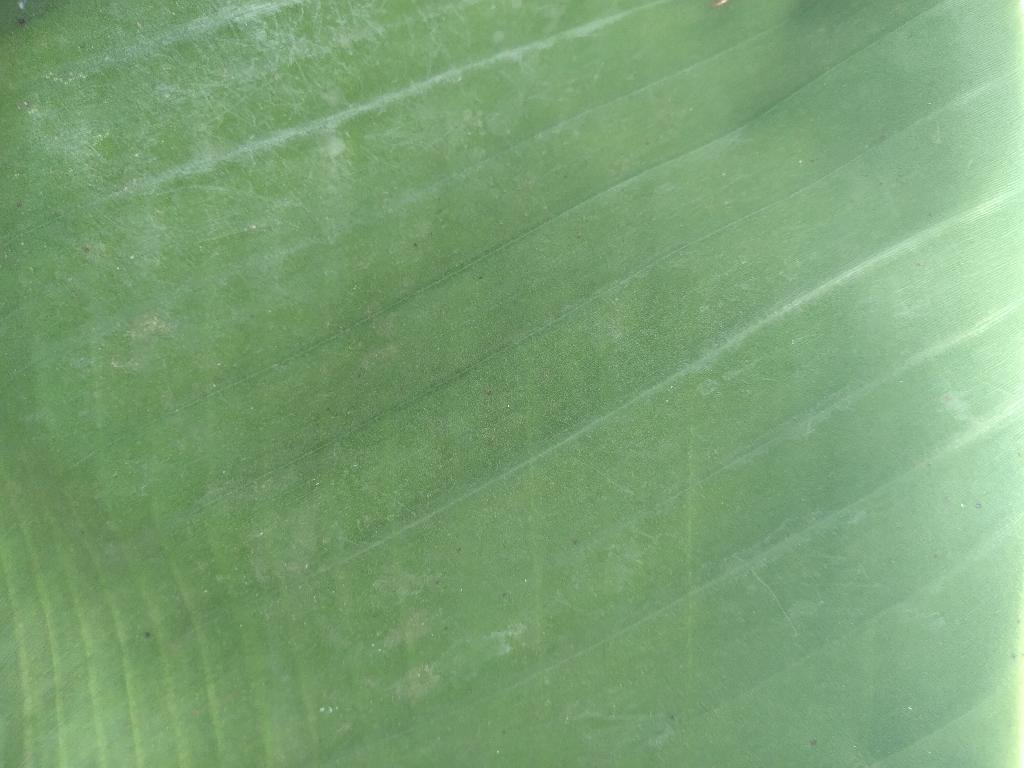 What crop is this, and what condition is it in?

banana, healthy
